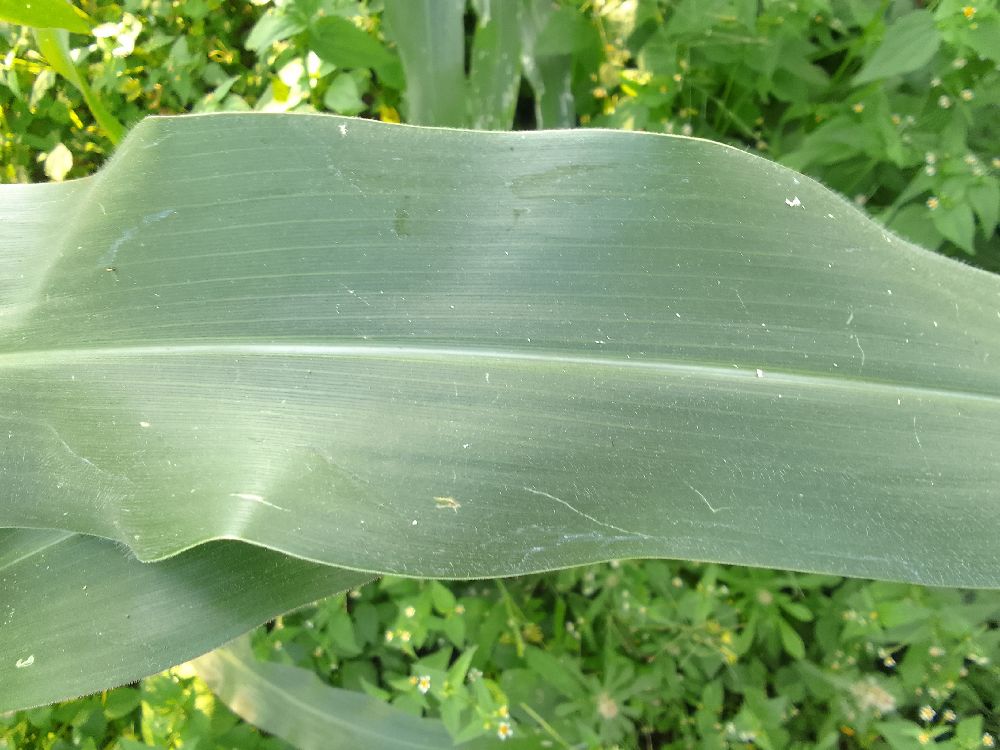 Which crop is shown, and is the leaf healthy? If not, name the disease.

maize, healthy
